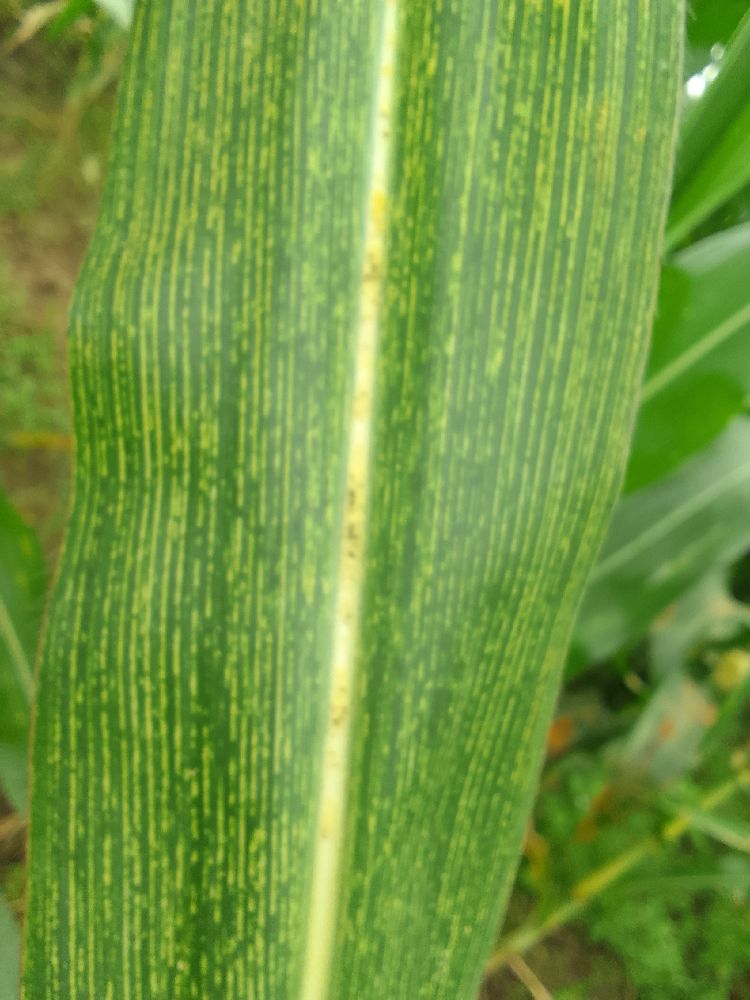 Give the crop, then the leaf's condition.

maize, maize streak virus
